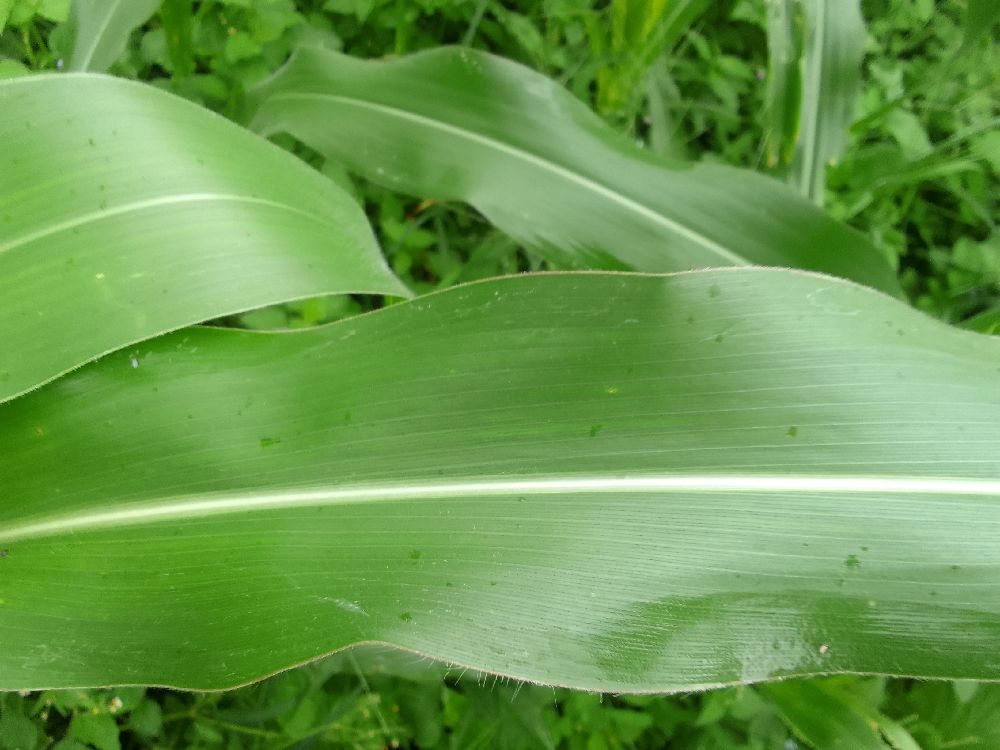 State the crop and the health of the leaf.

maize, healthy
